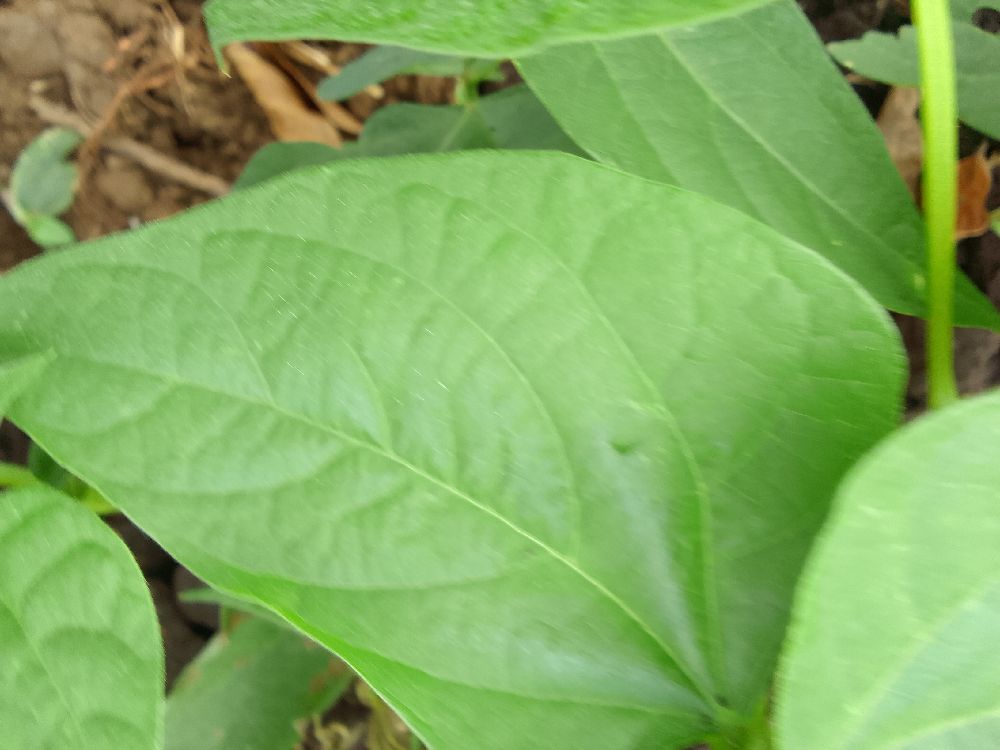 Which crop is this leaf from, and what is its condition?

common bean, healthy
